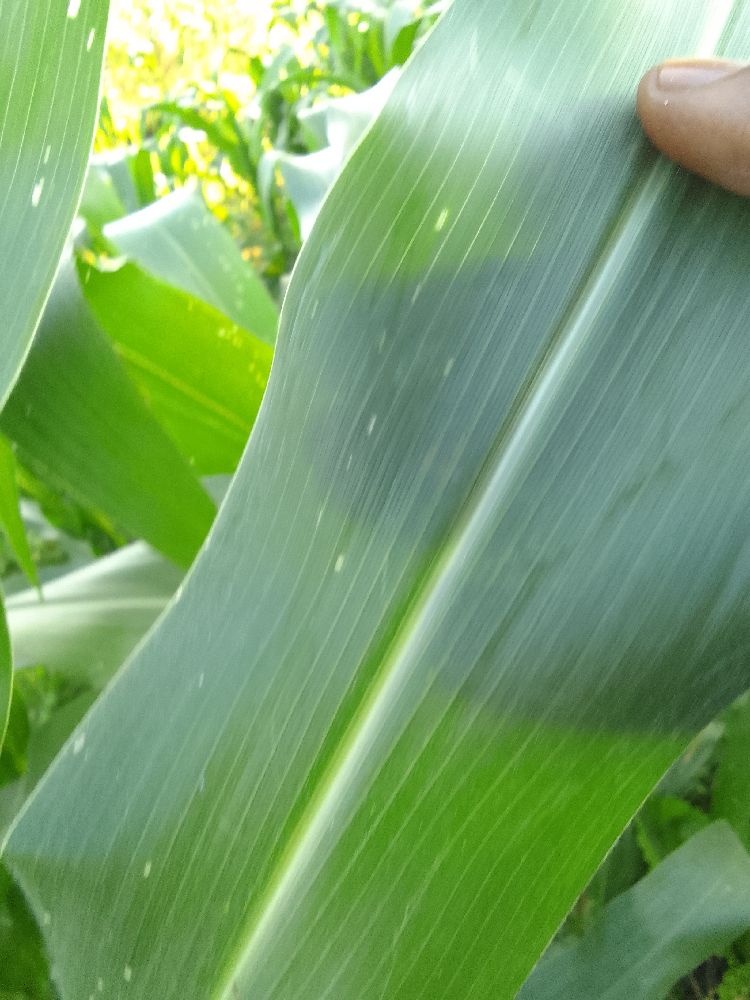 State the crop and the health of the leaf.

maize, healthy
